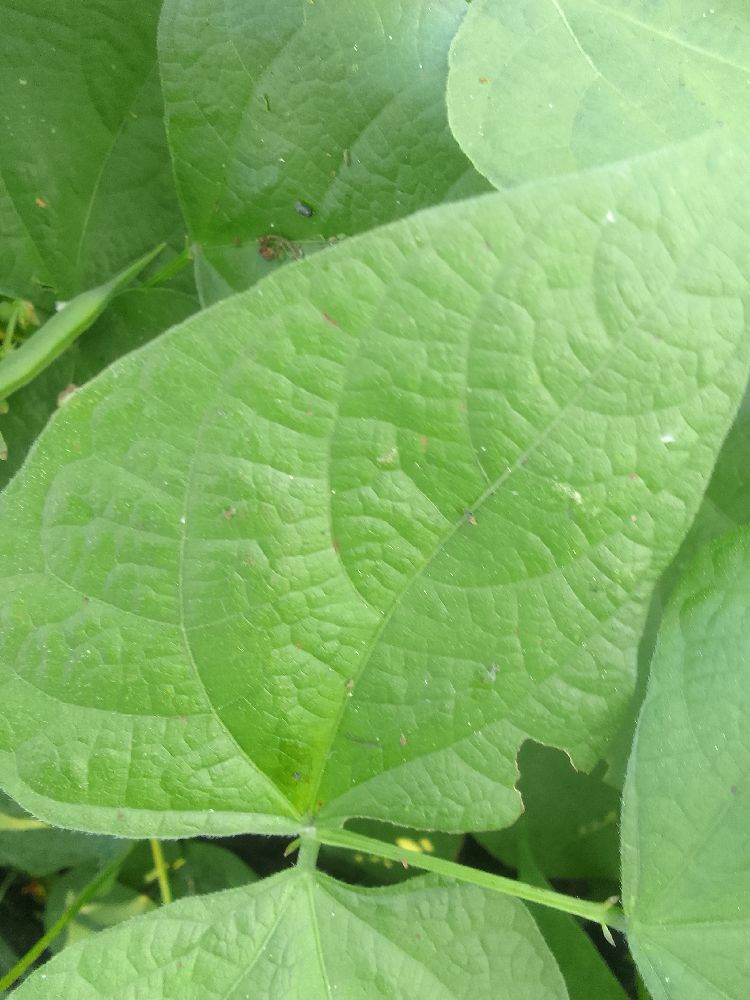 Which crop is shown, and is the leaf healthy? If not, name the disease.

common bean, healthy
